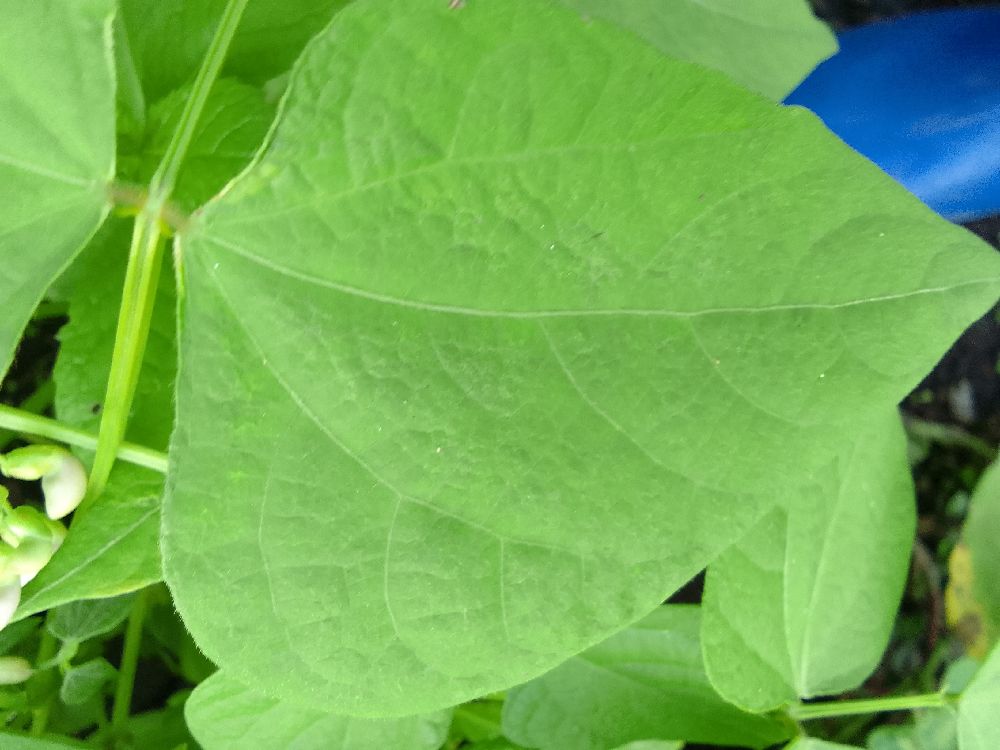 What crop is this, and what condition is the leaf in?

common bean, healthy
